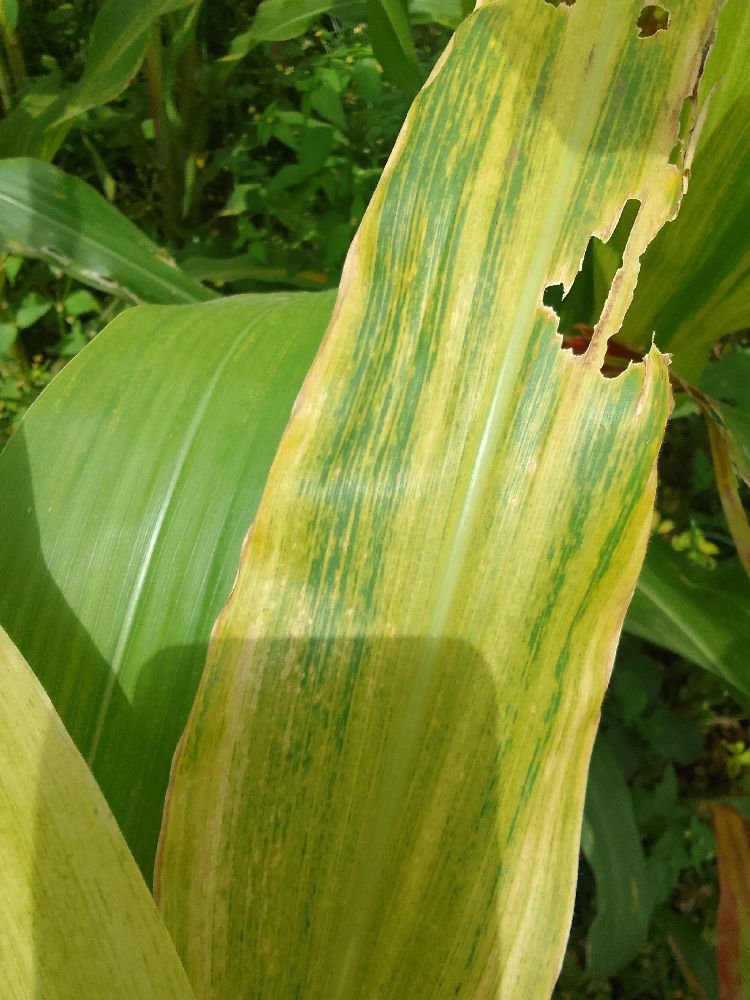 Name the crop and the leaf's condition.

maize, maize lethal necrosis
